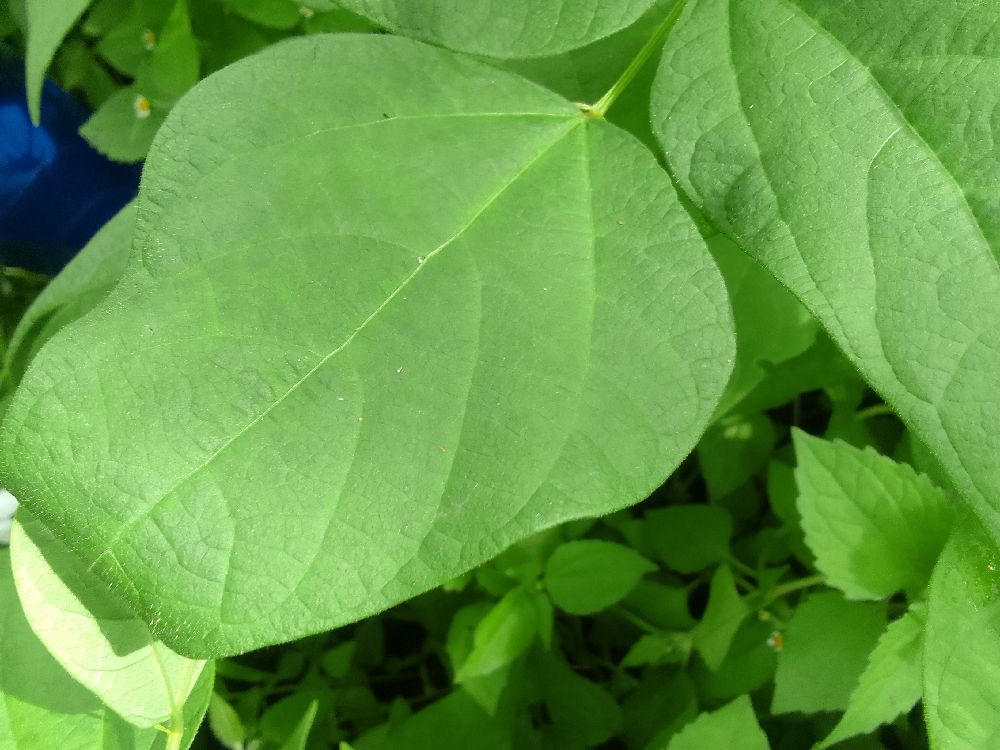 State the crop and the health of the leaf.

common bean, healthy
